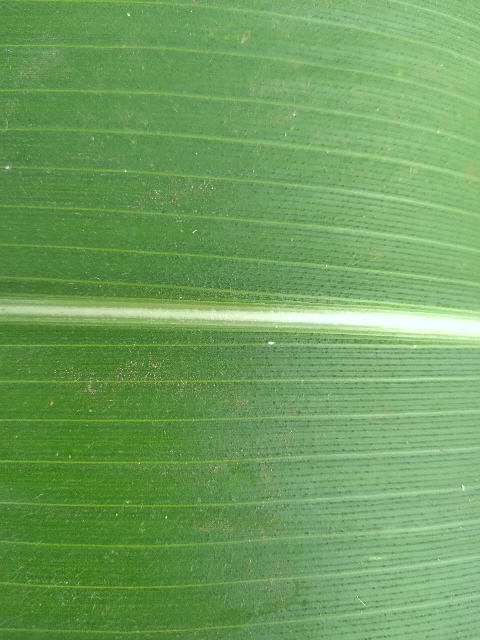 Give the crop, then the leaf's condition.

maize, healthy
